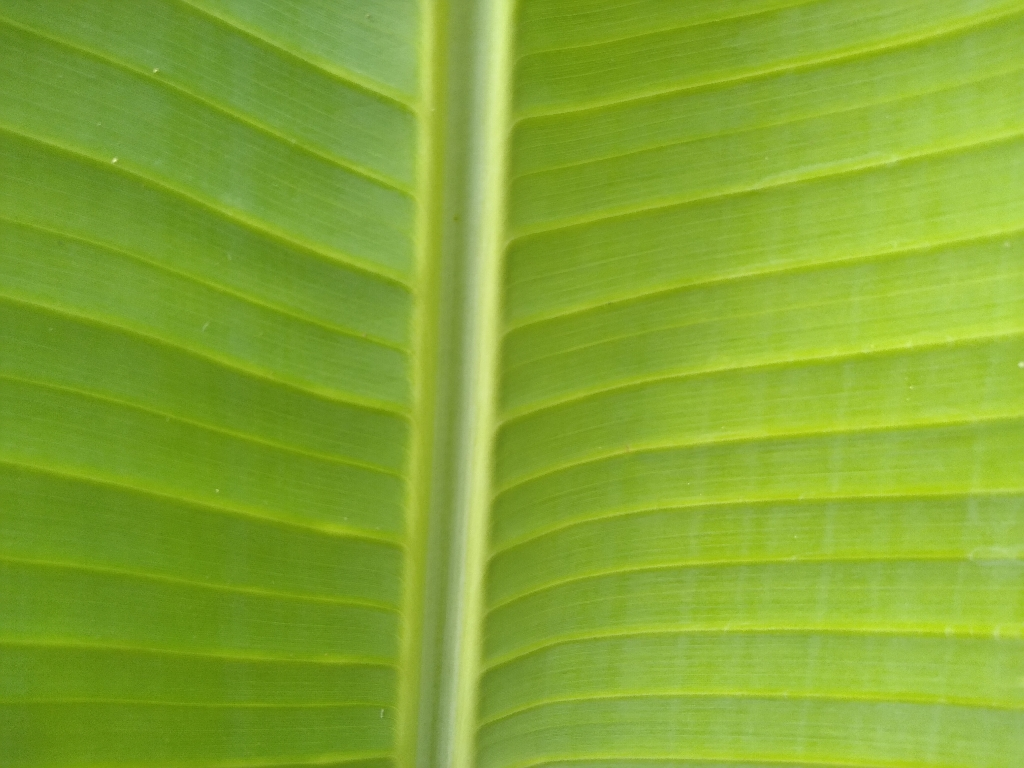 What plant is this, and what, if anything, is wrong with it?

banana, healthy
